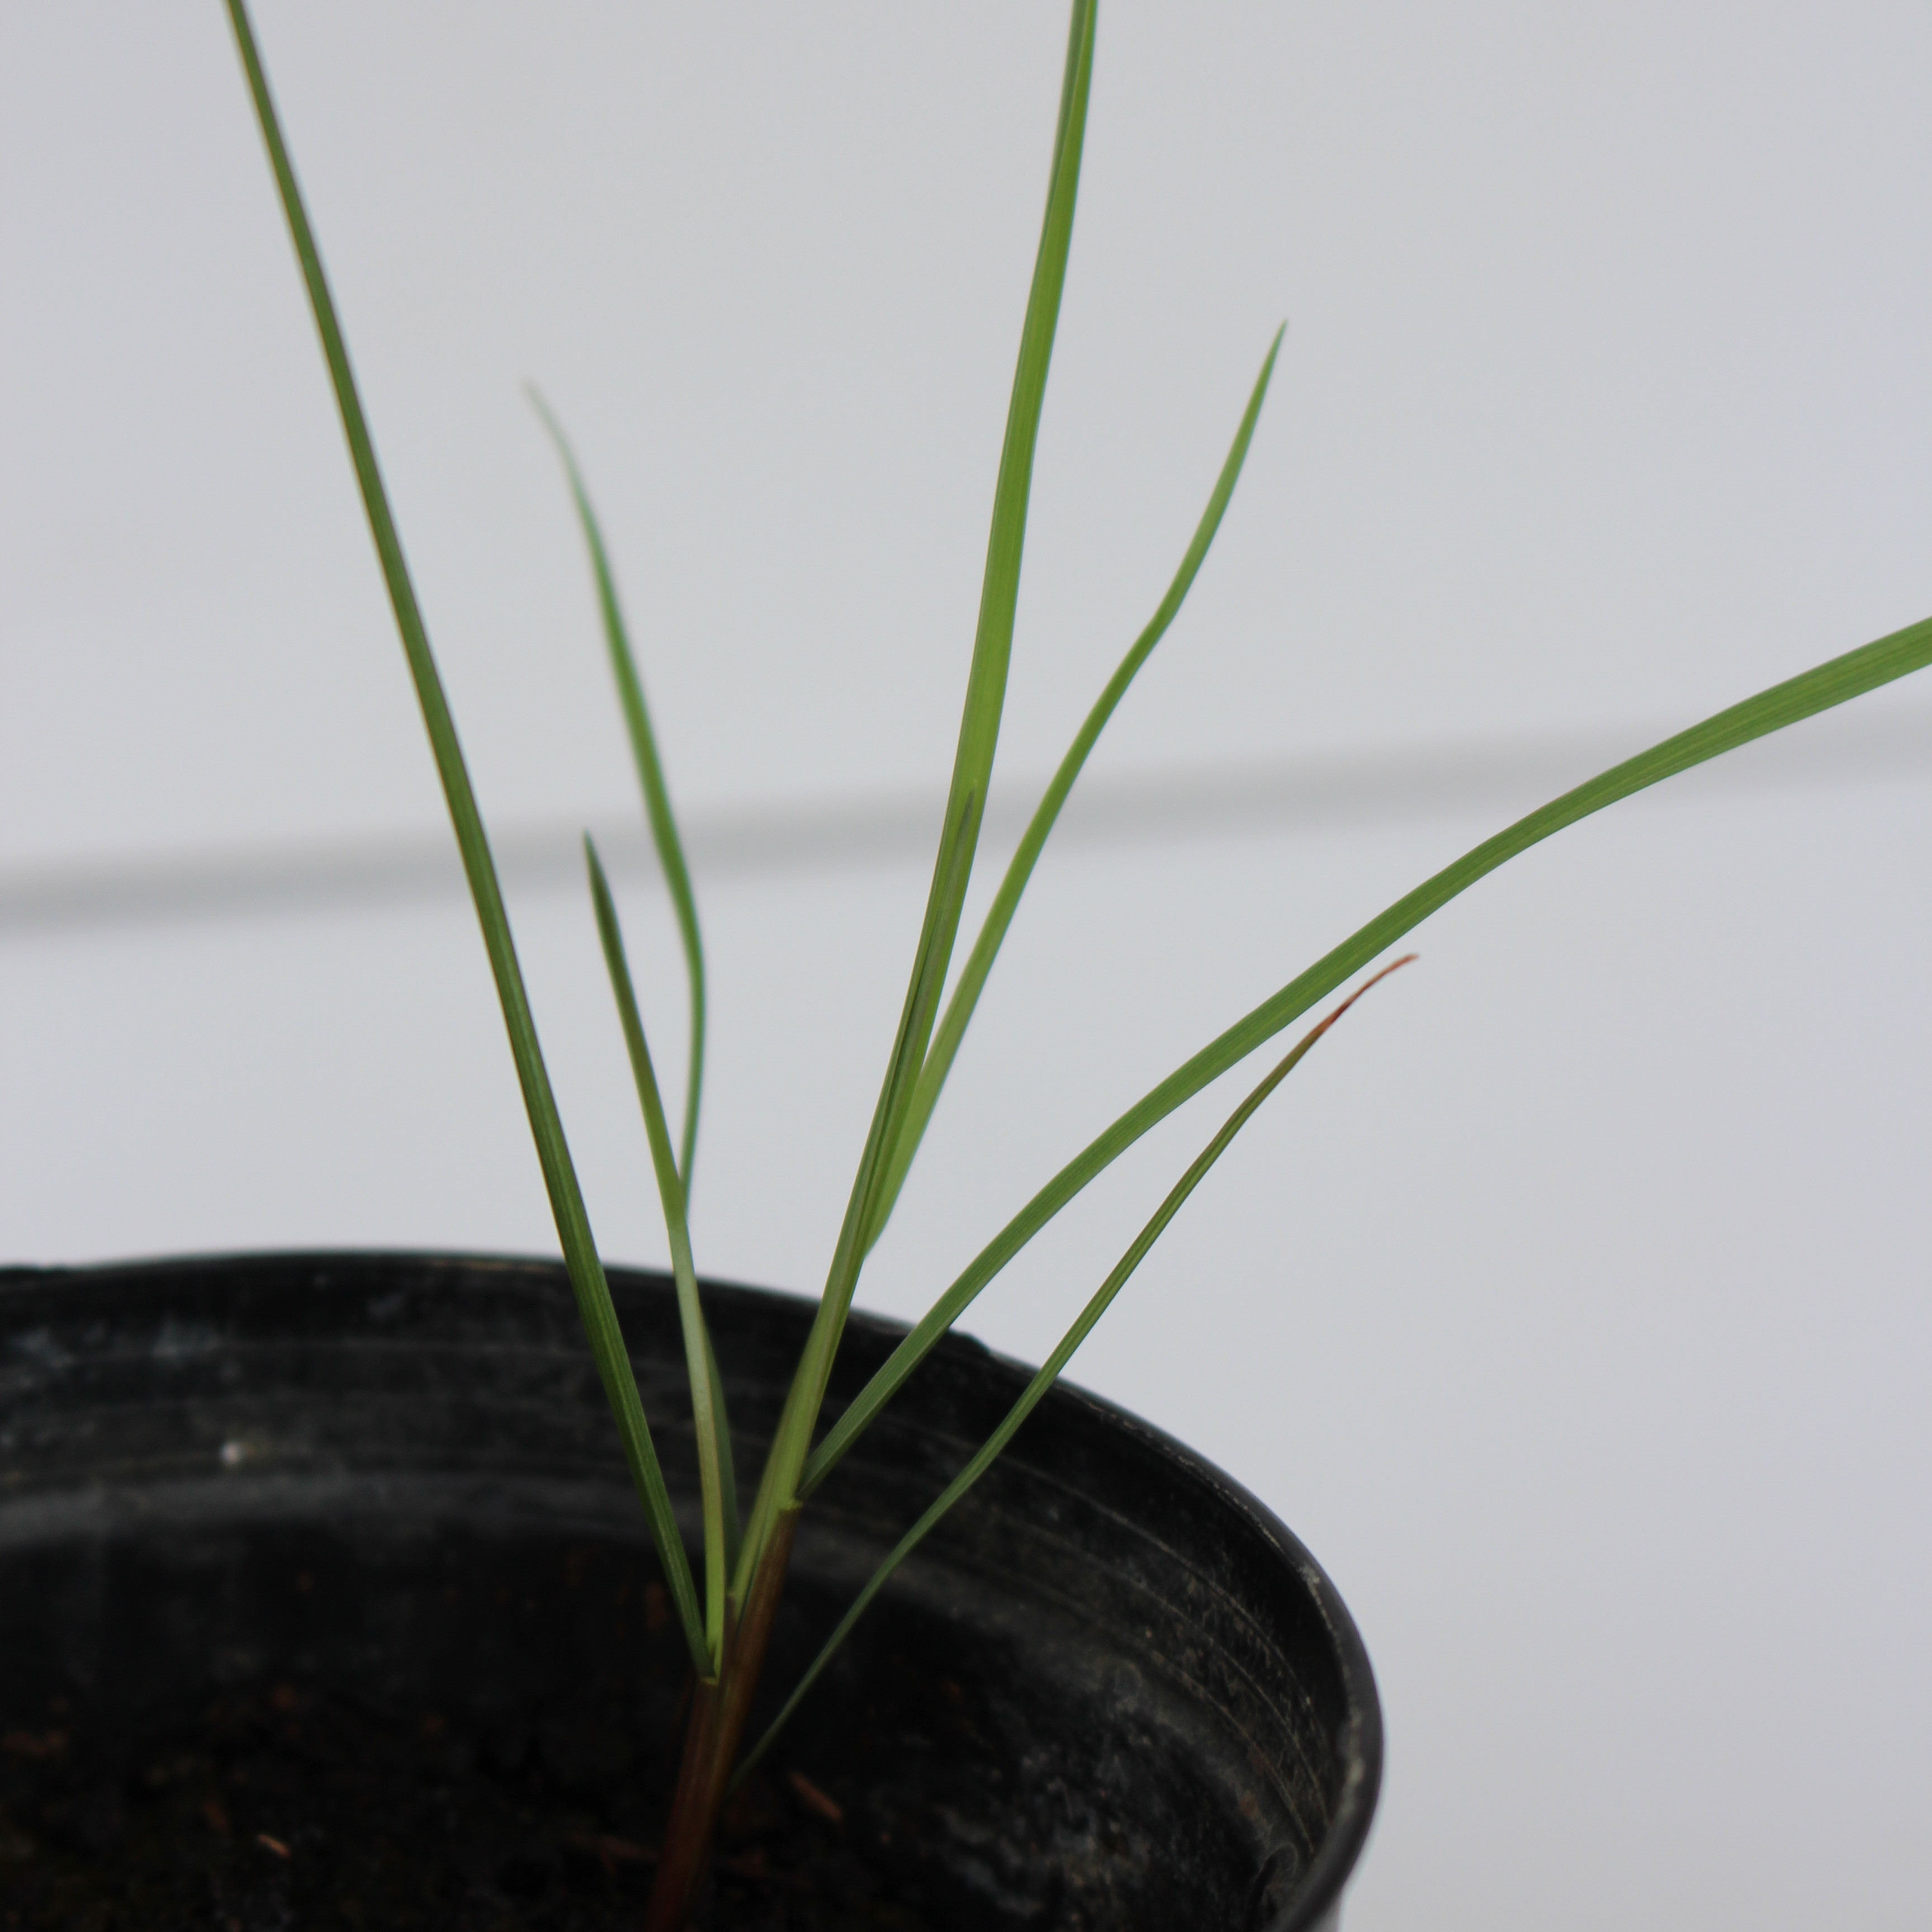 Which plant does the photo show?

Lolium multiflorum
